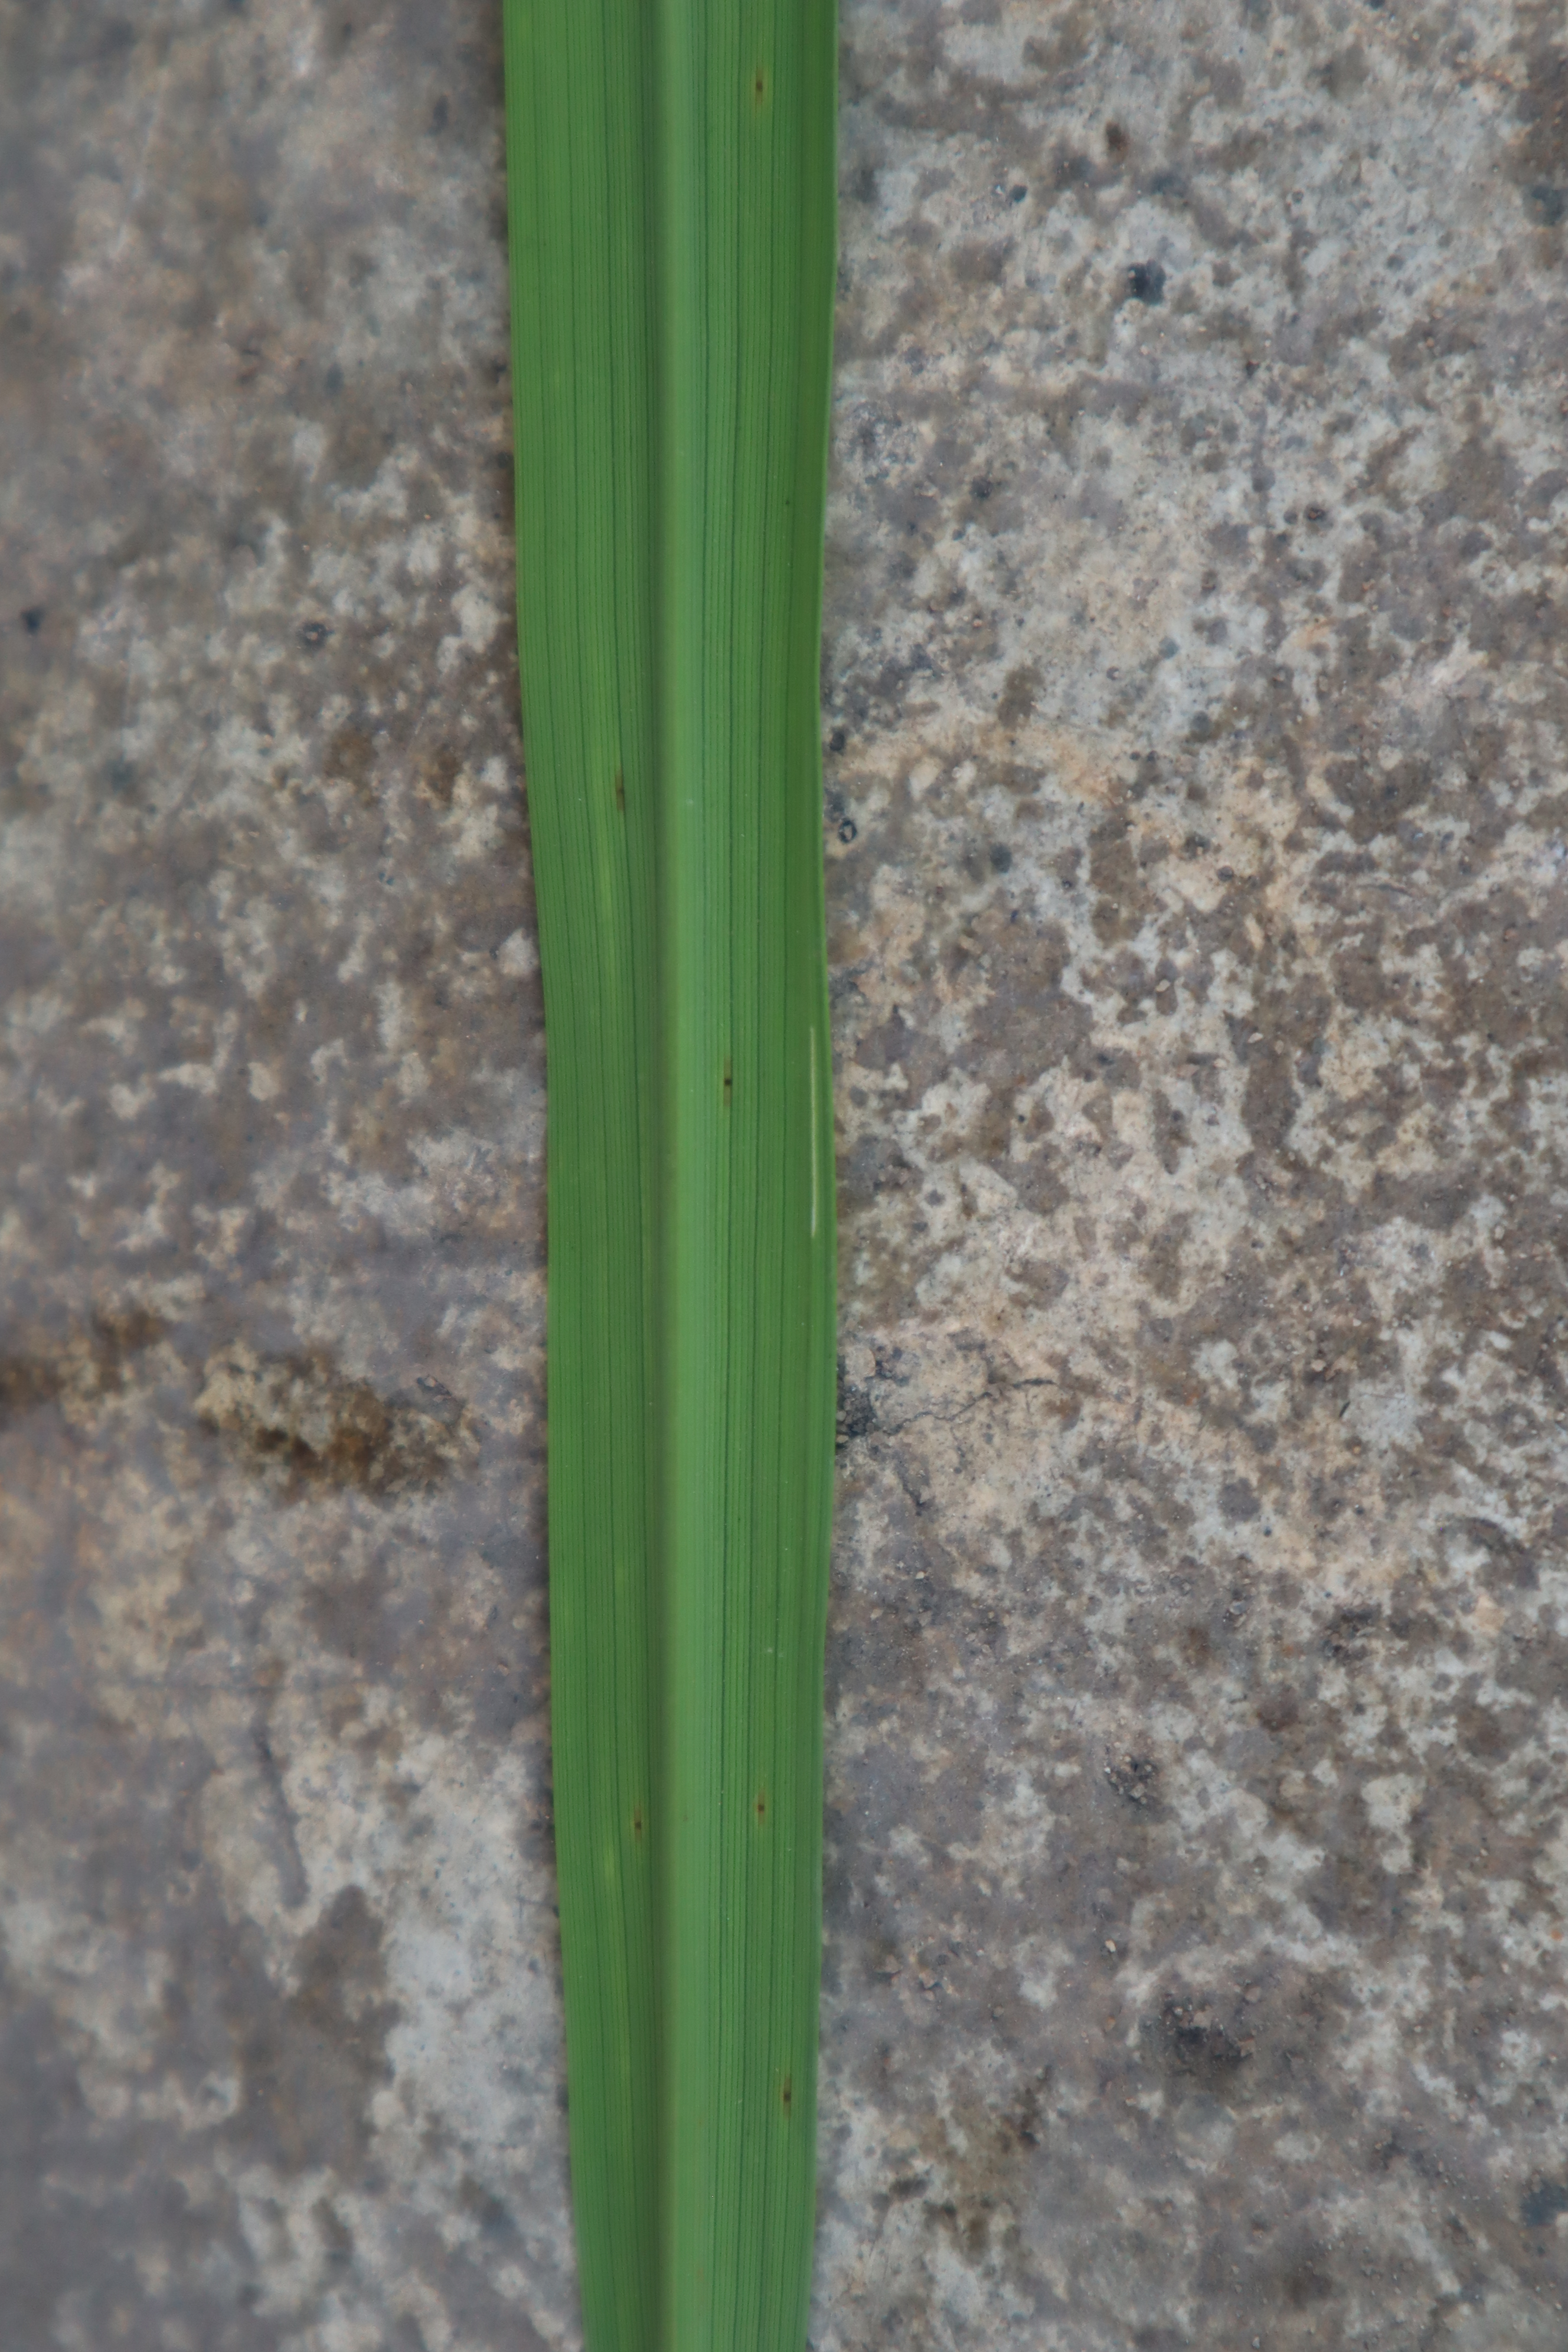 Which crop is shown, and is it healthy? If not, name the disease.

rice, healthy leaves
